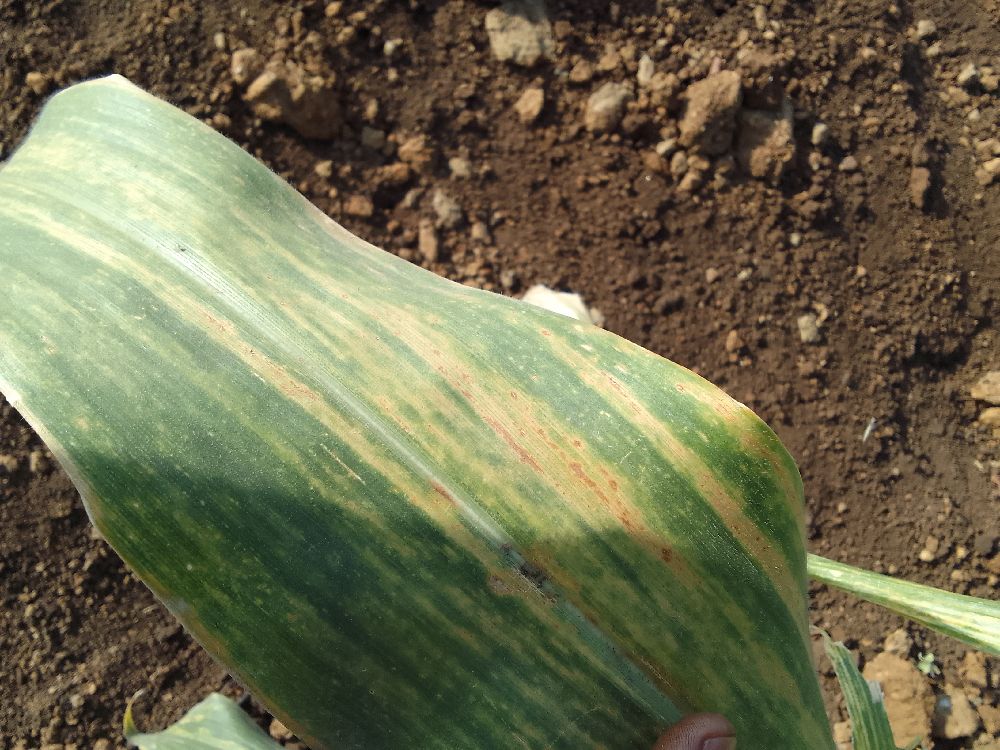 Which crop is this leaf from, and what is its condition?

maize, maize lethal necrosis
